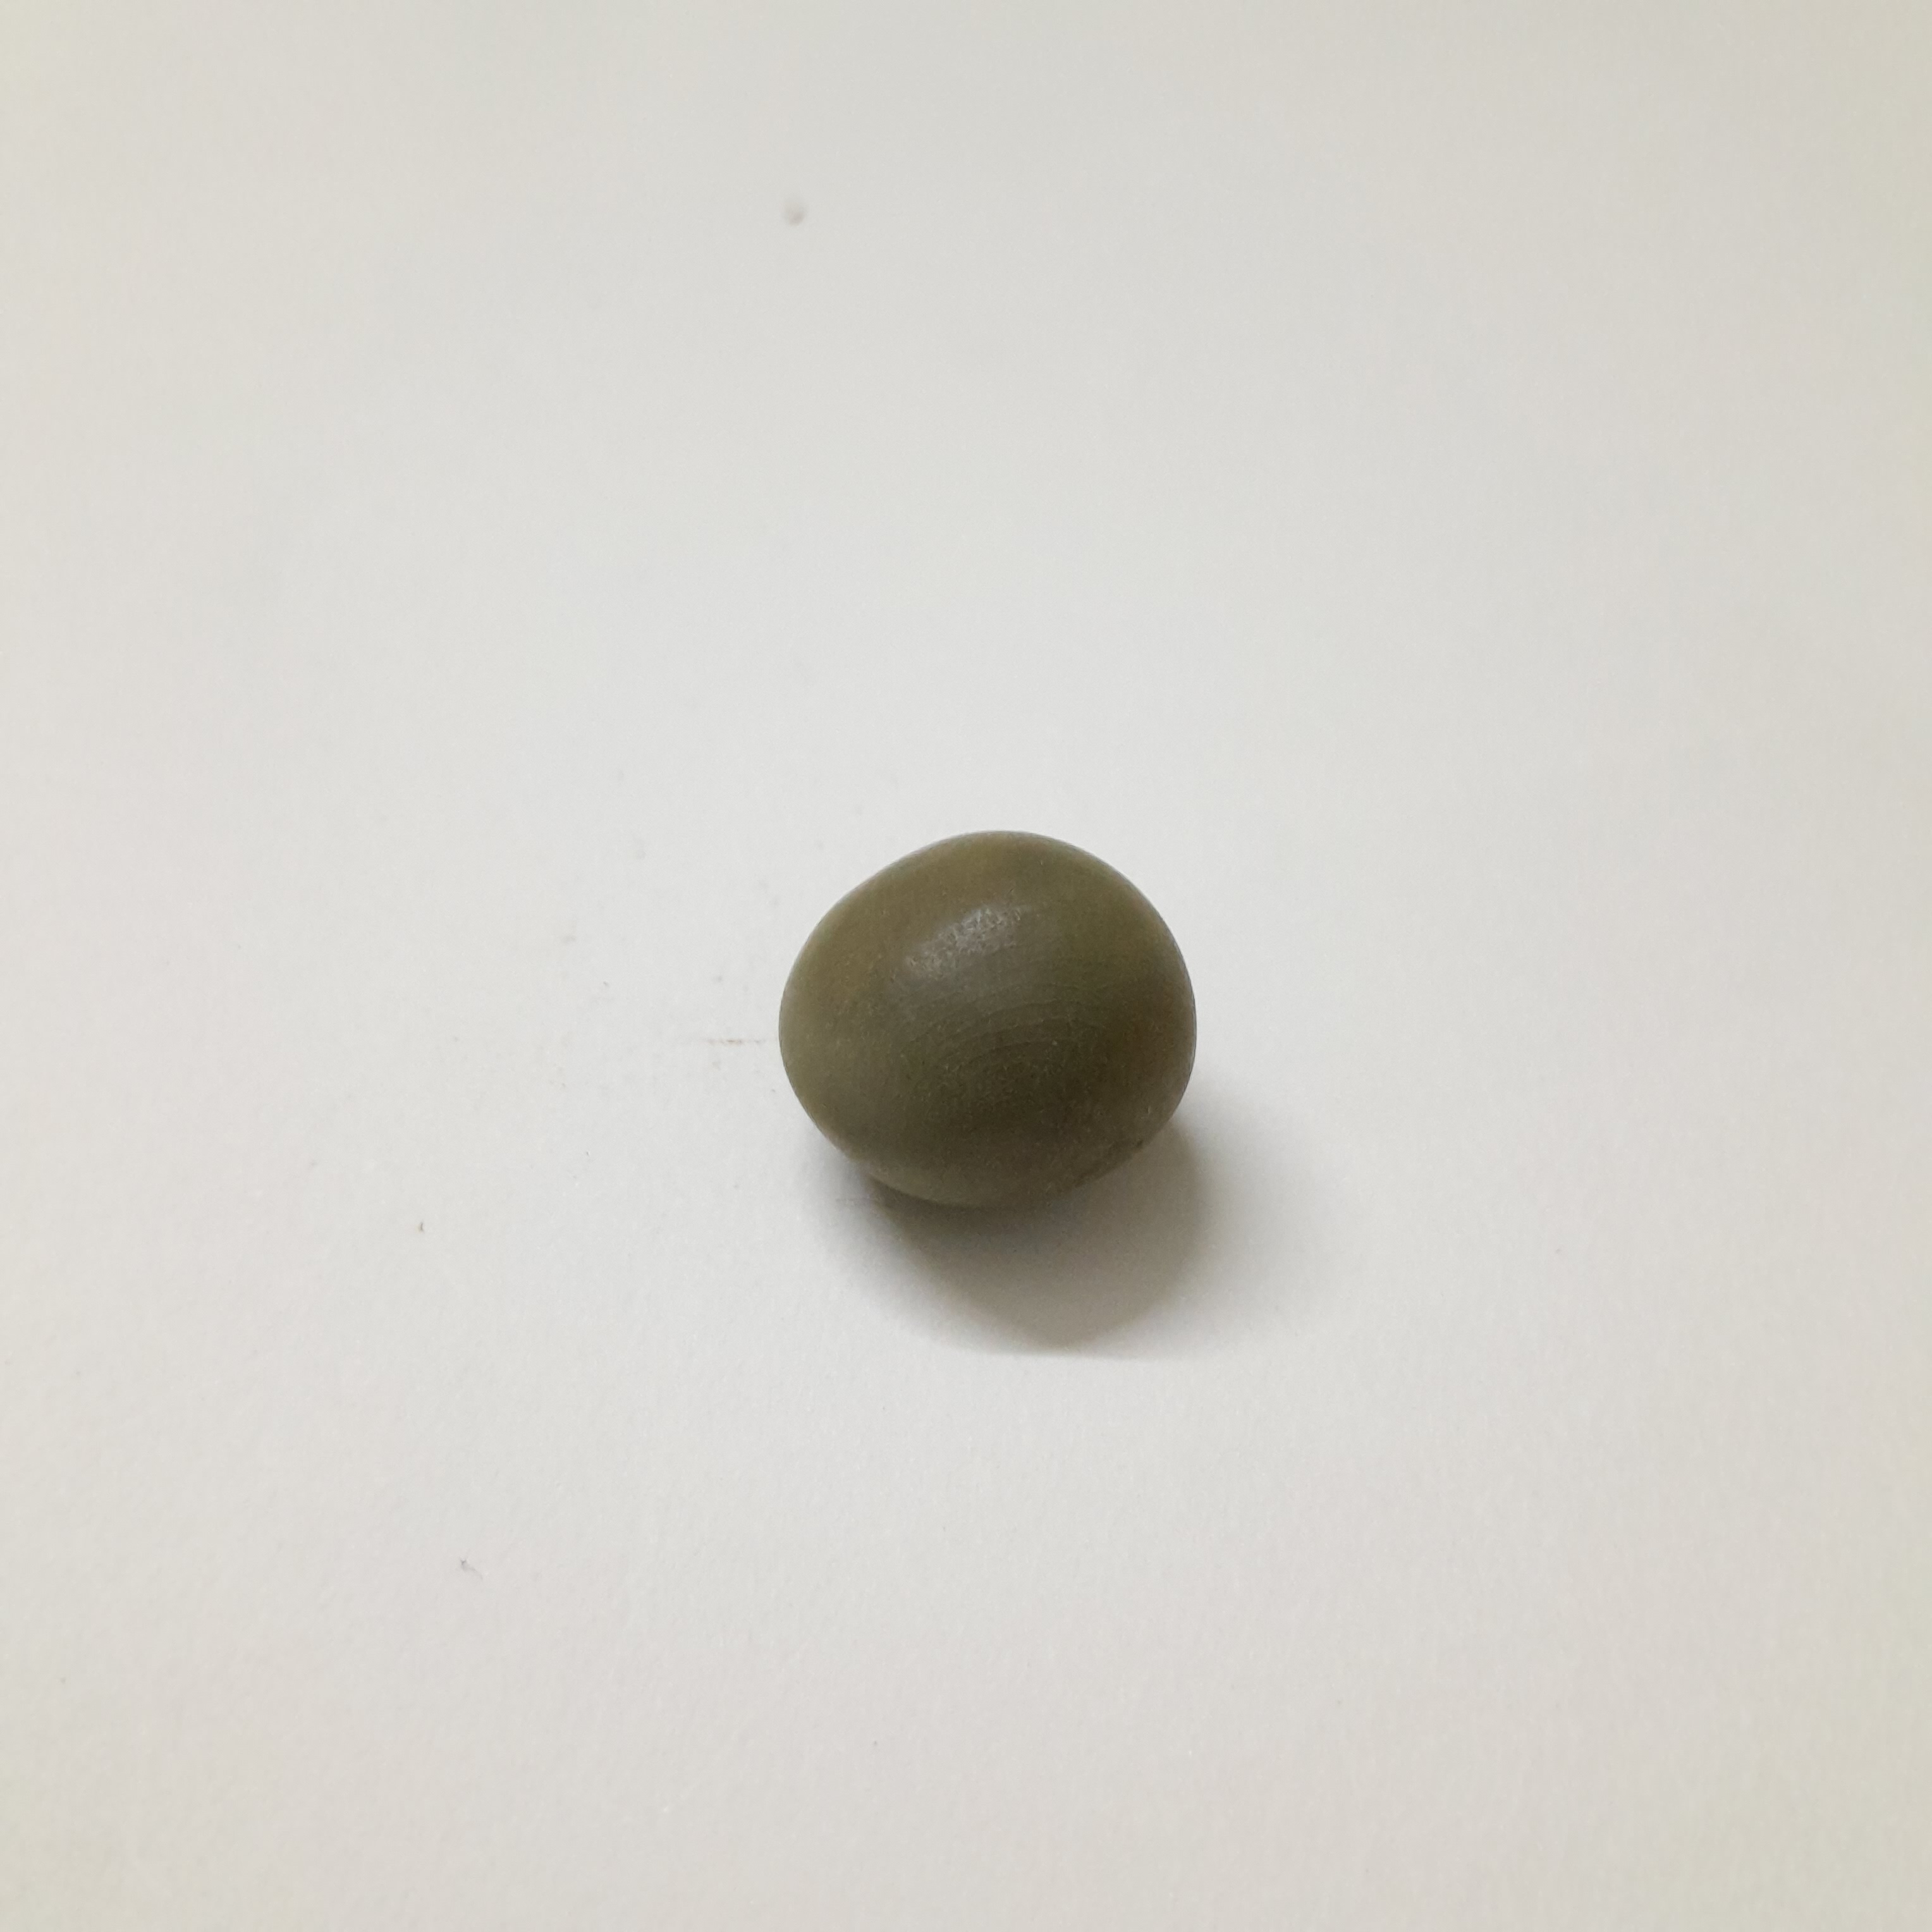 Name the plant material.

sagargota
